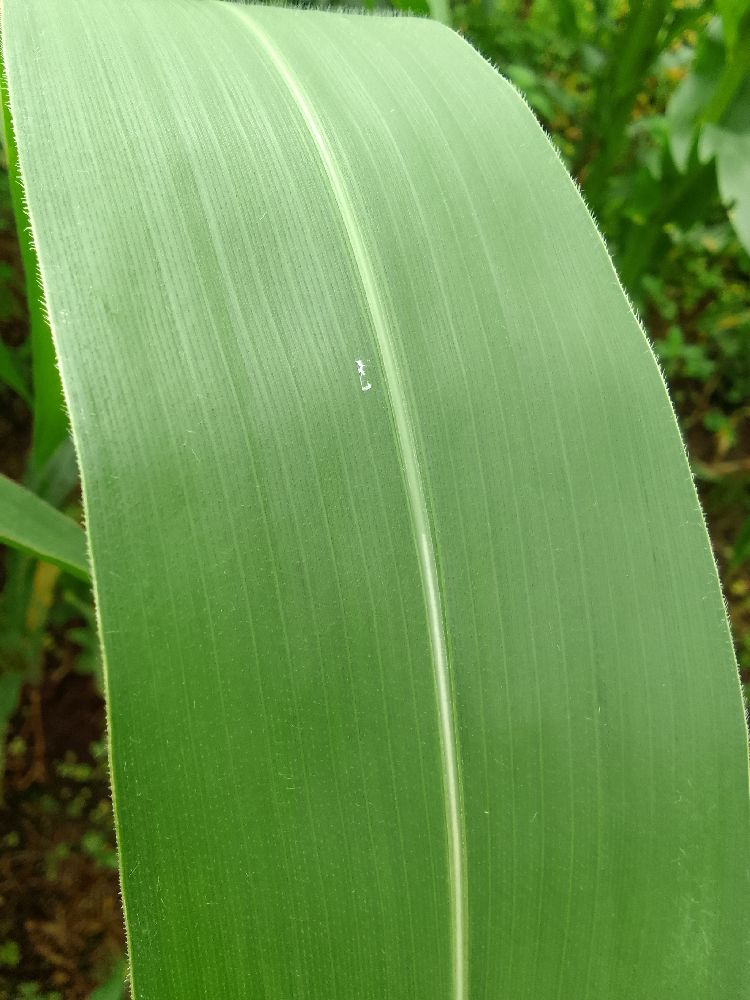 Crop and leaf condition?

maize, healthy
